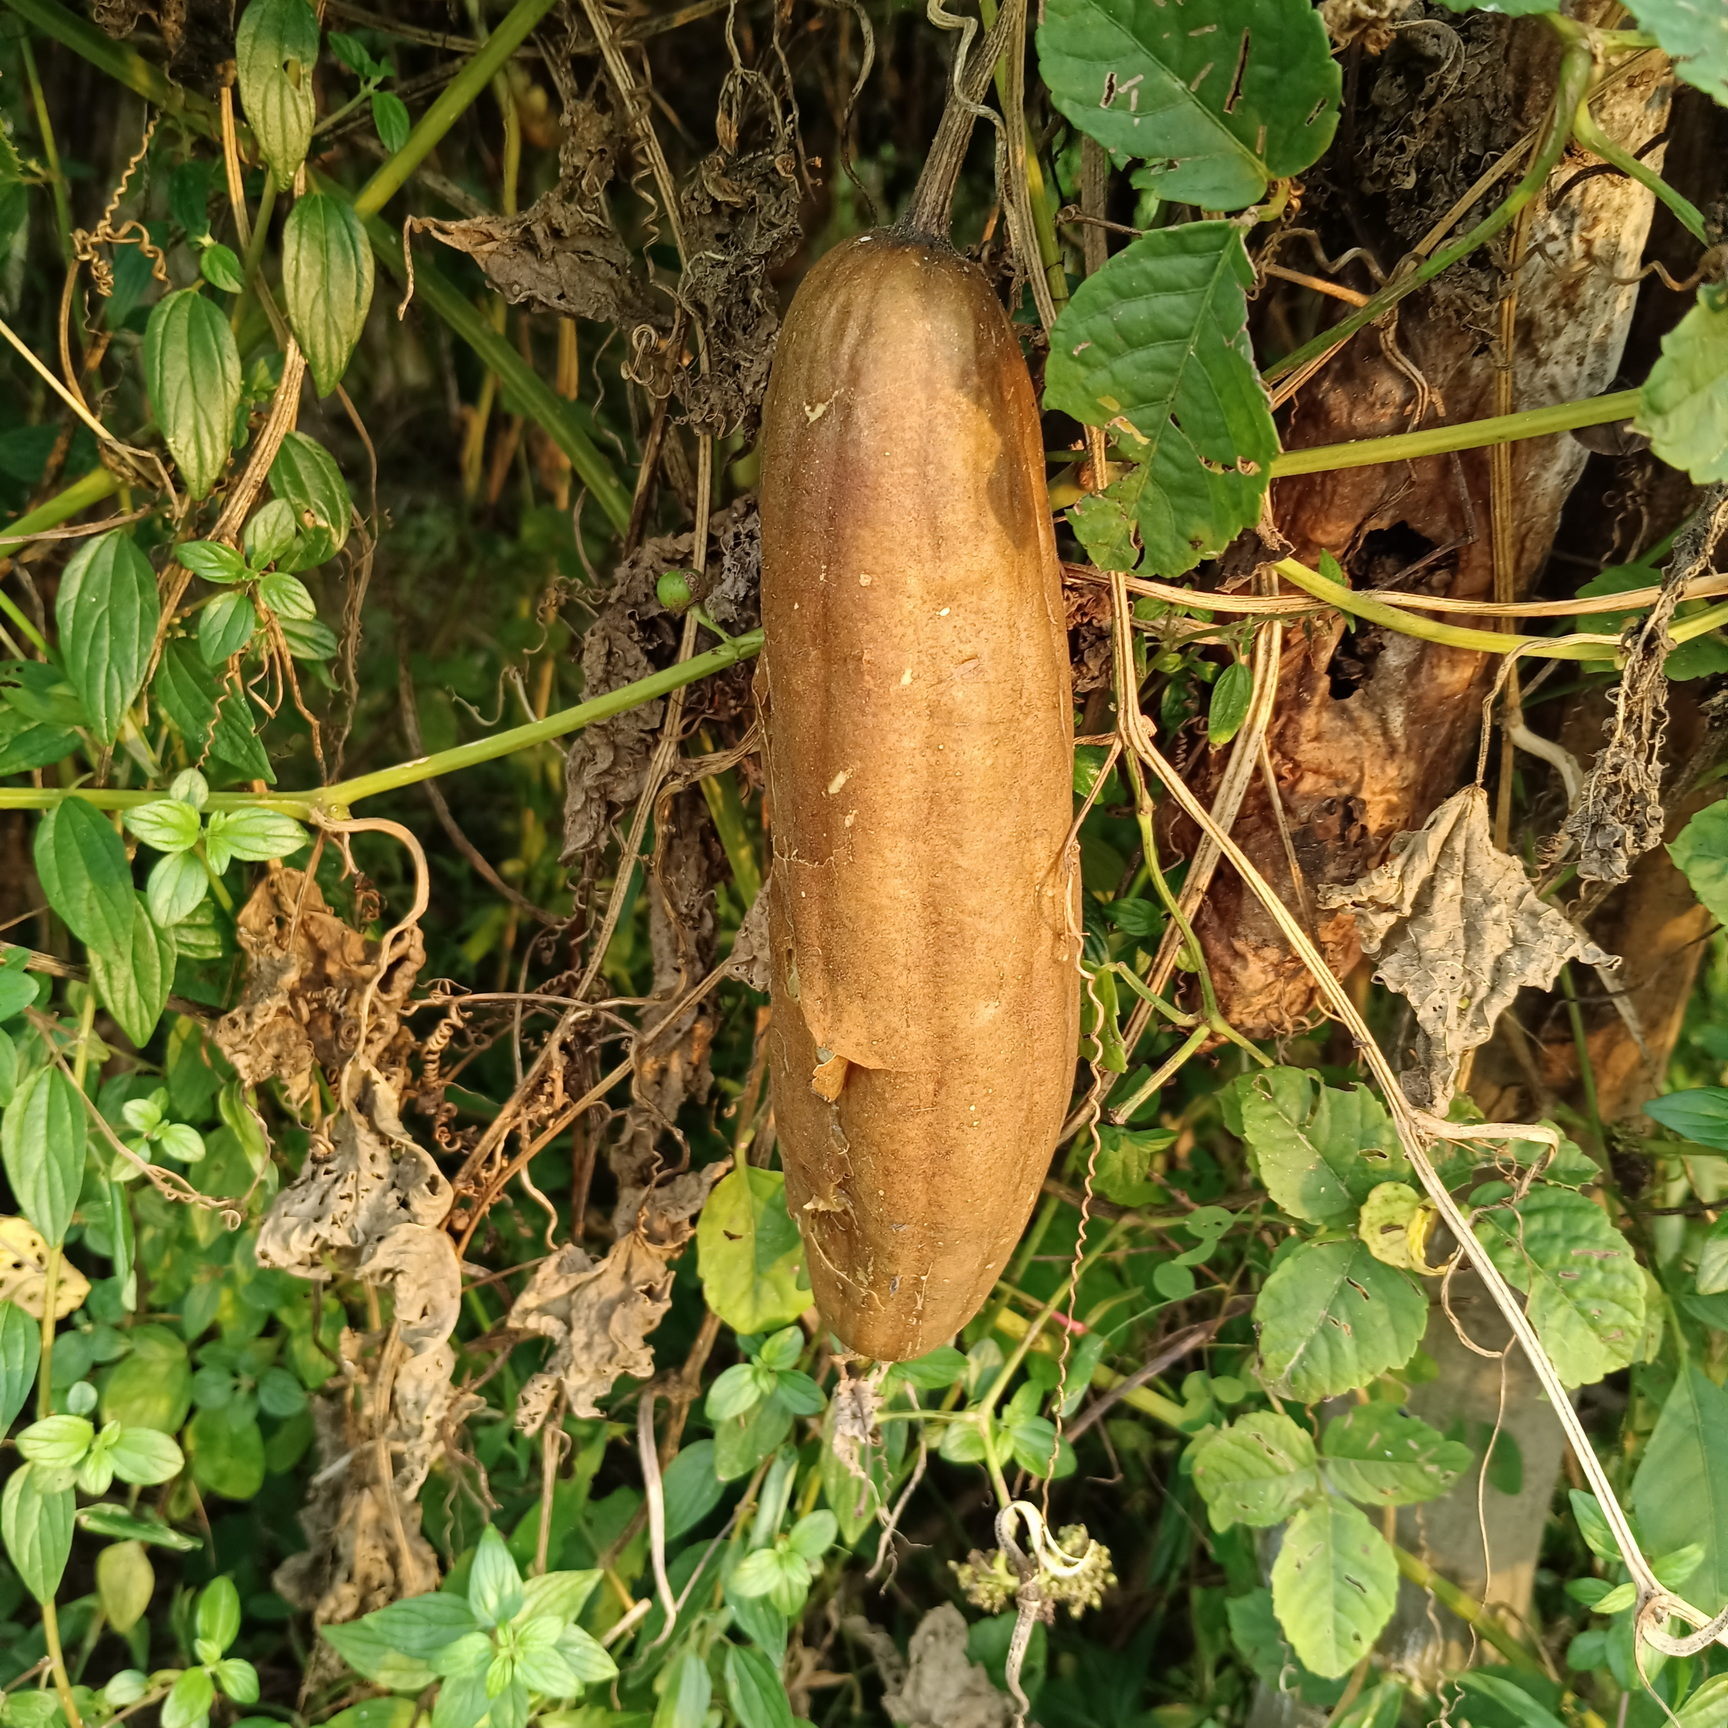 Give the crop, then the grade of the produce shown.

luffa, faulty
